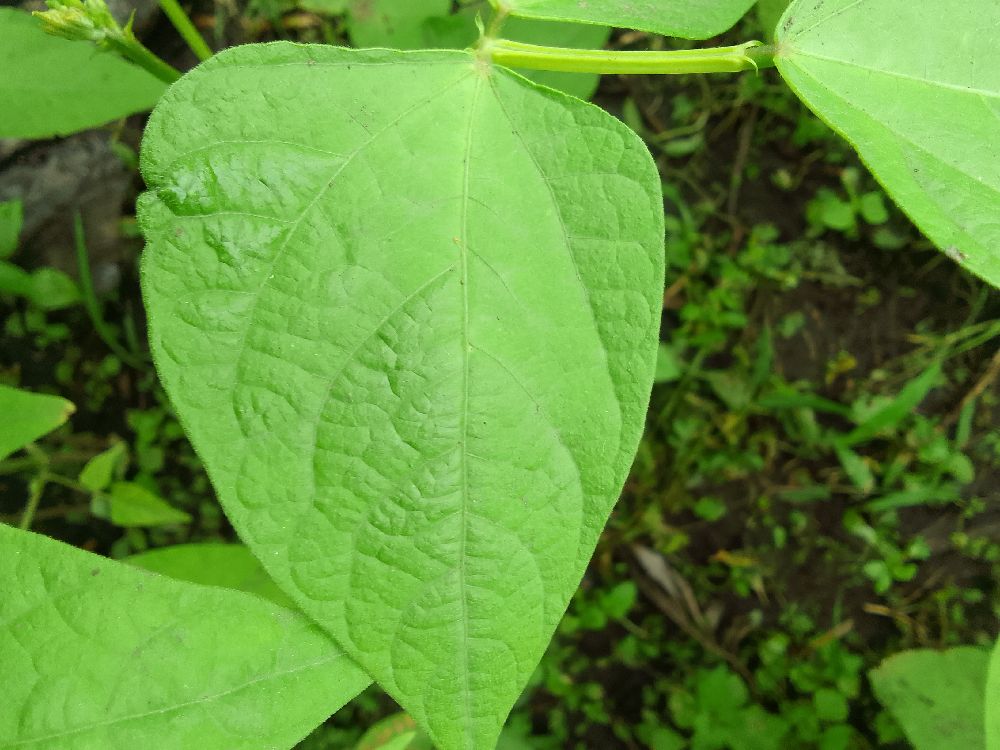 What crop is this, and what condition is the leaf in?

common bean, healthy
